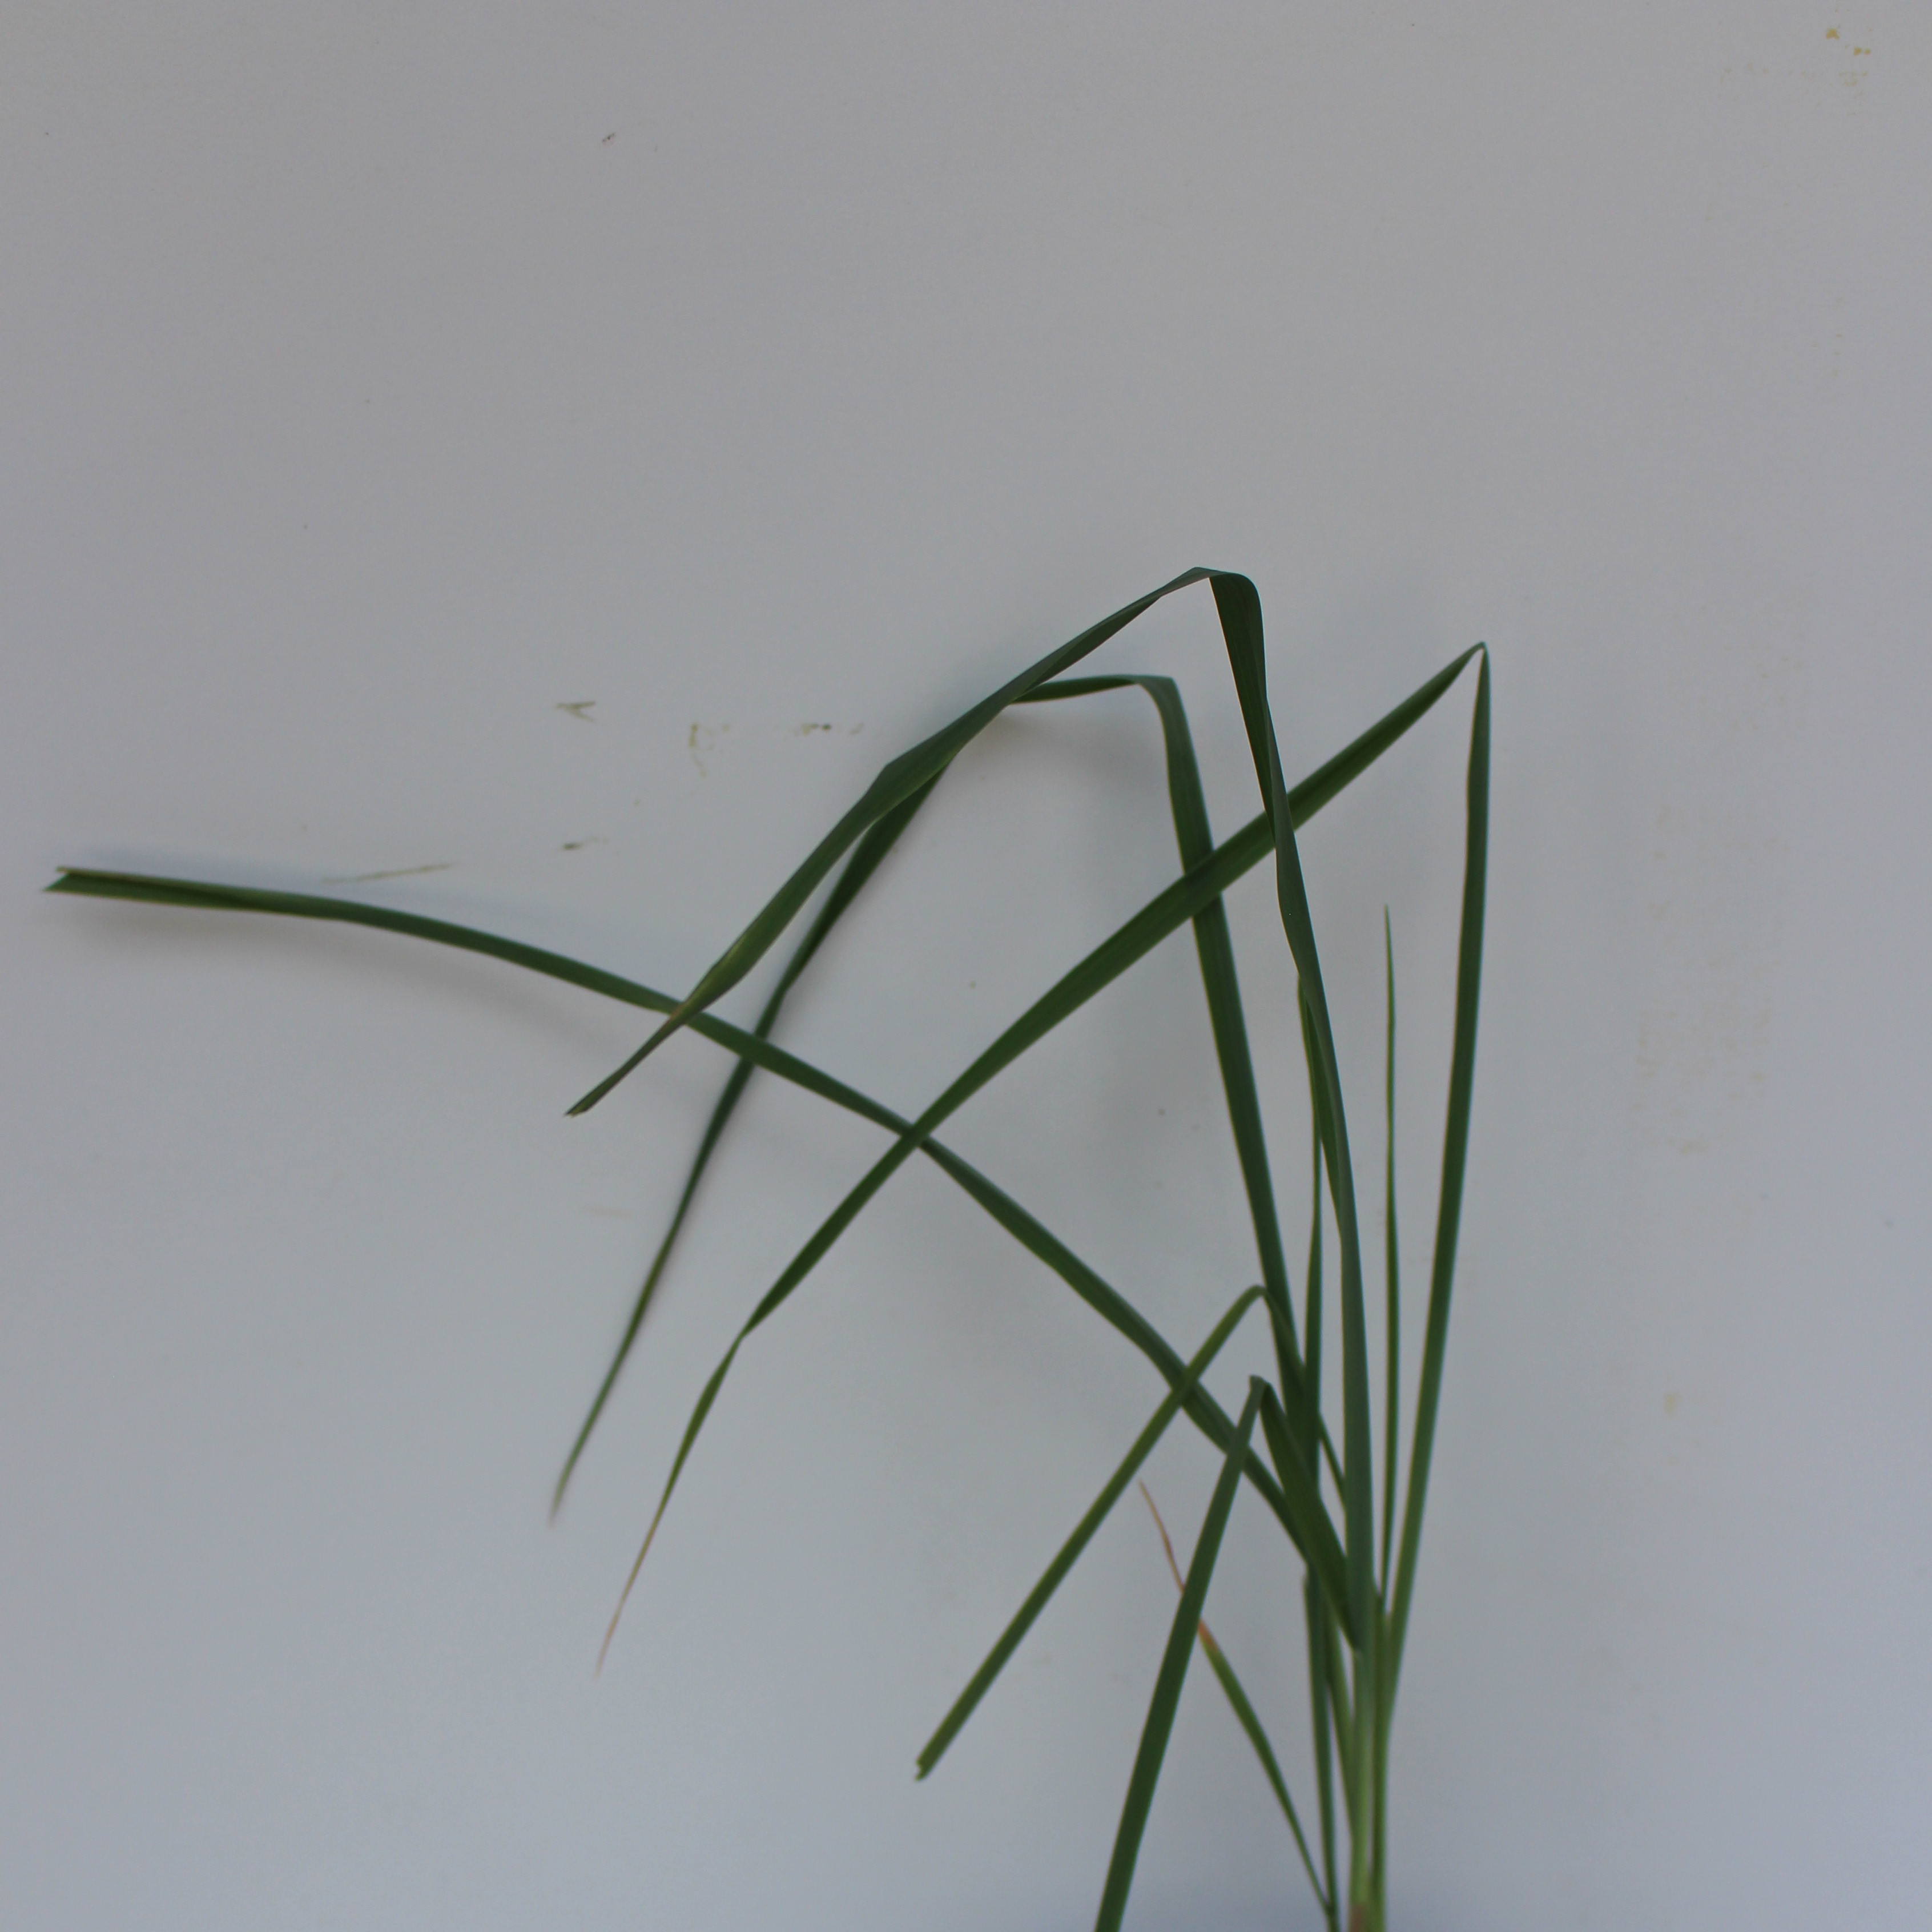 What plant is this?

Avena sterilis
